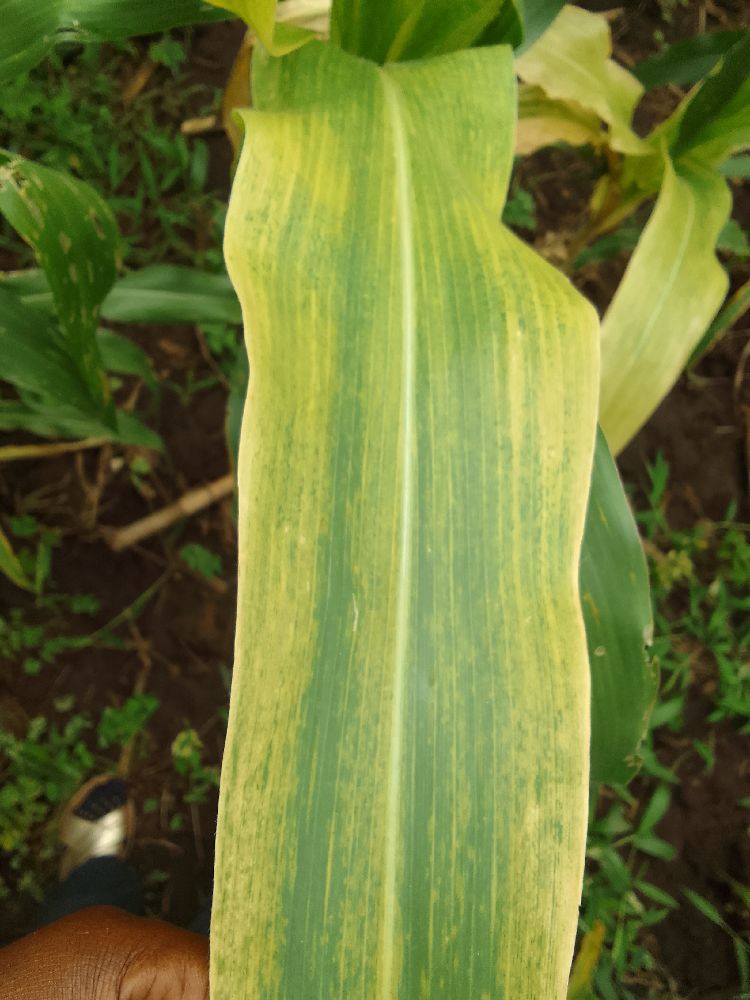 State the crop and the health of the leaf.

maize, maize lethal necrosis
